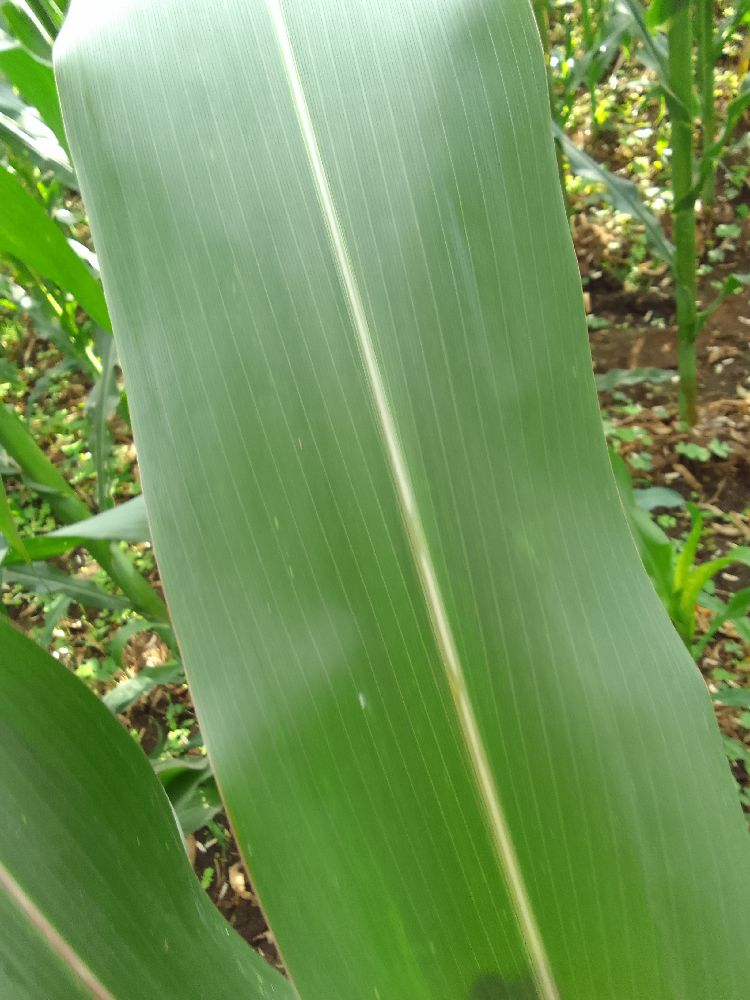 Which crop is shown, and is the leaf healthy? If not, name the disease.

maize, healthy
